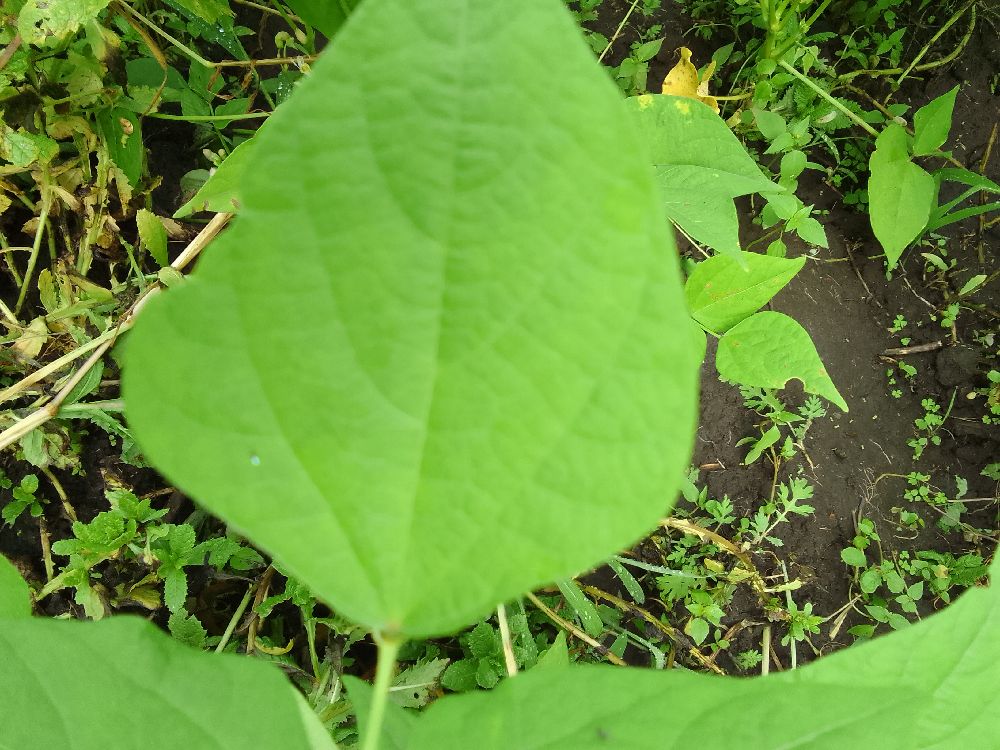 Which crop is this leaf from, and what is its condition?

common bean, healthy
